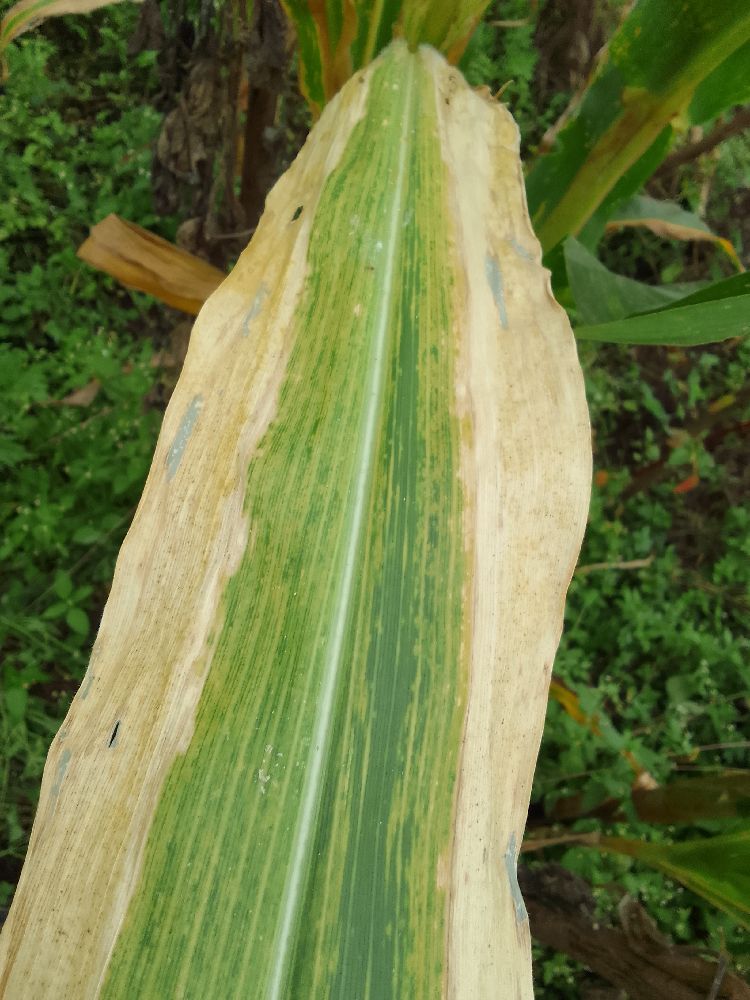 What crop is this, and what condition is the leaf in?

maize, maize lethal necrosis
